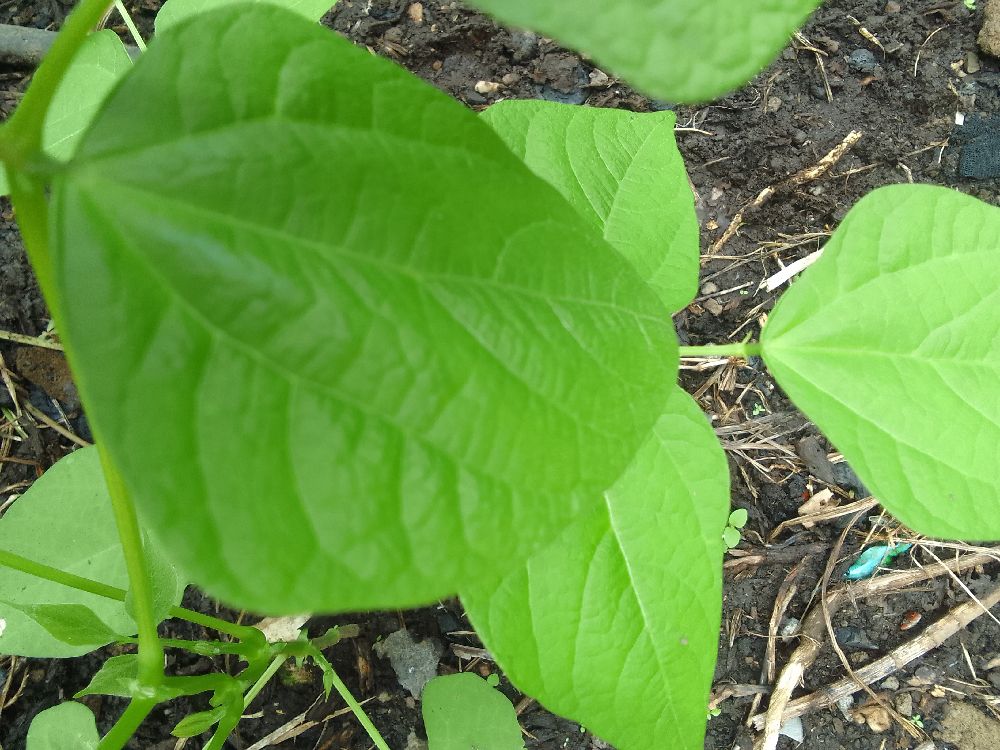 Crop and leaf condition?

common bean, healthy
